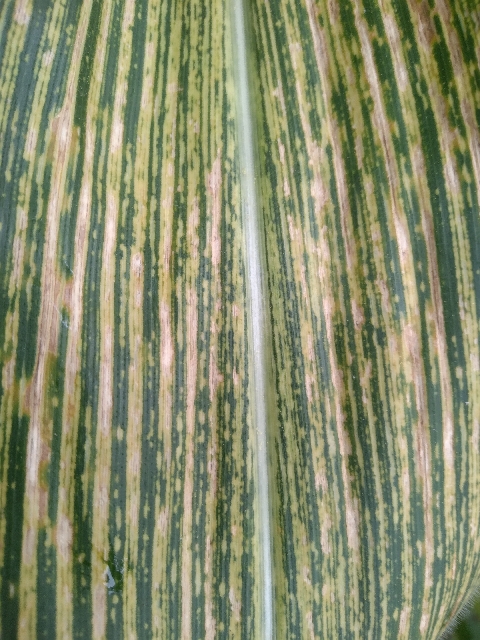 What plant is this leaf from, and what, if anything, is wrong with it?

maize, maize streak virus
